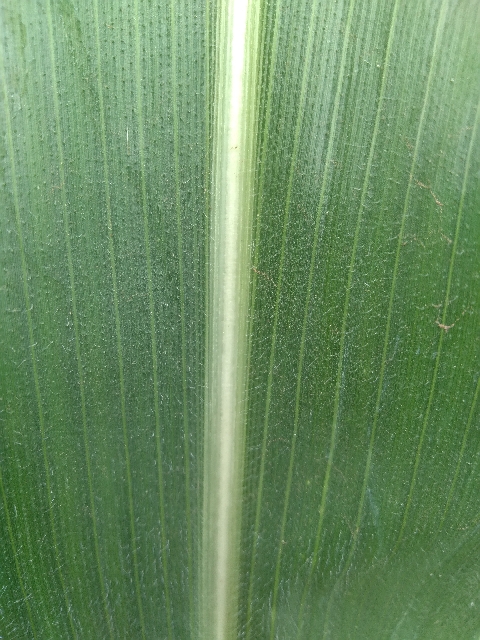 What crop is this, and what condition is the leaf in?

maize, healthy
